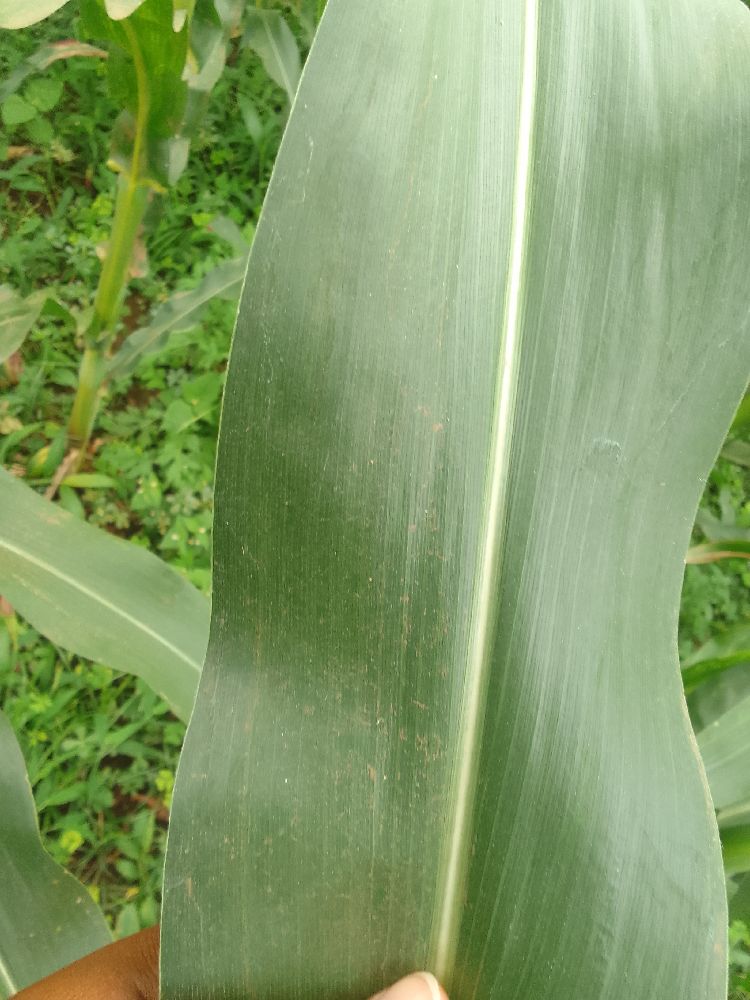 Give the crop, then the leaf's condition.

maize, healthy
